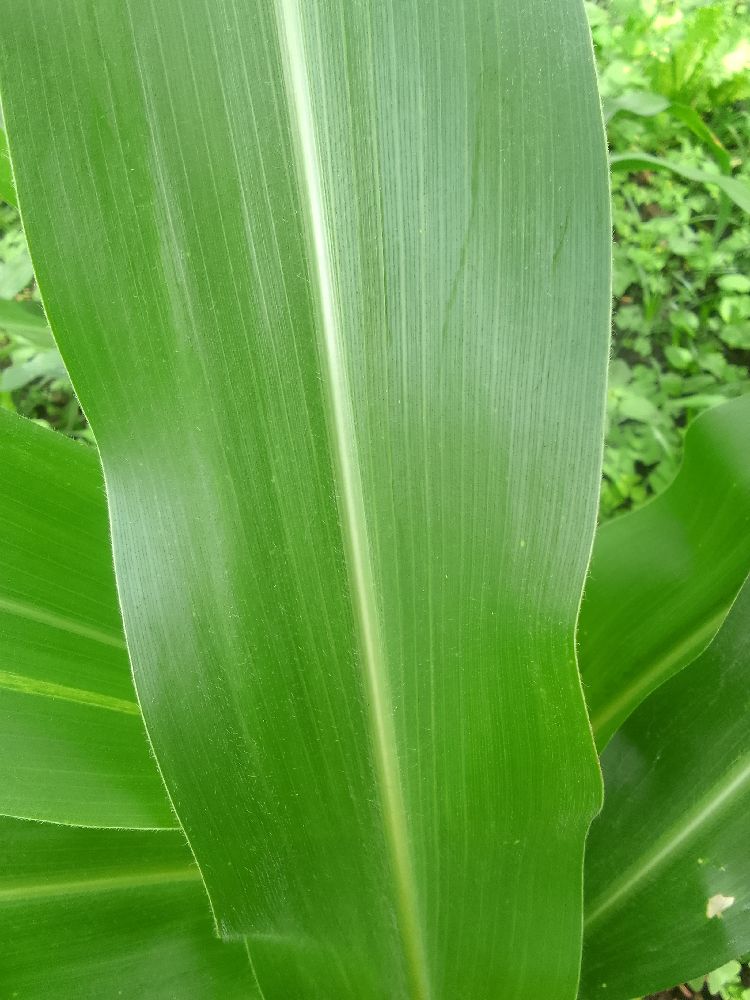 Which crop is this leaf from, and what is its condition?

maize, healthy
